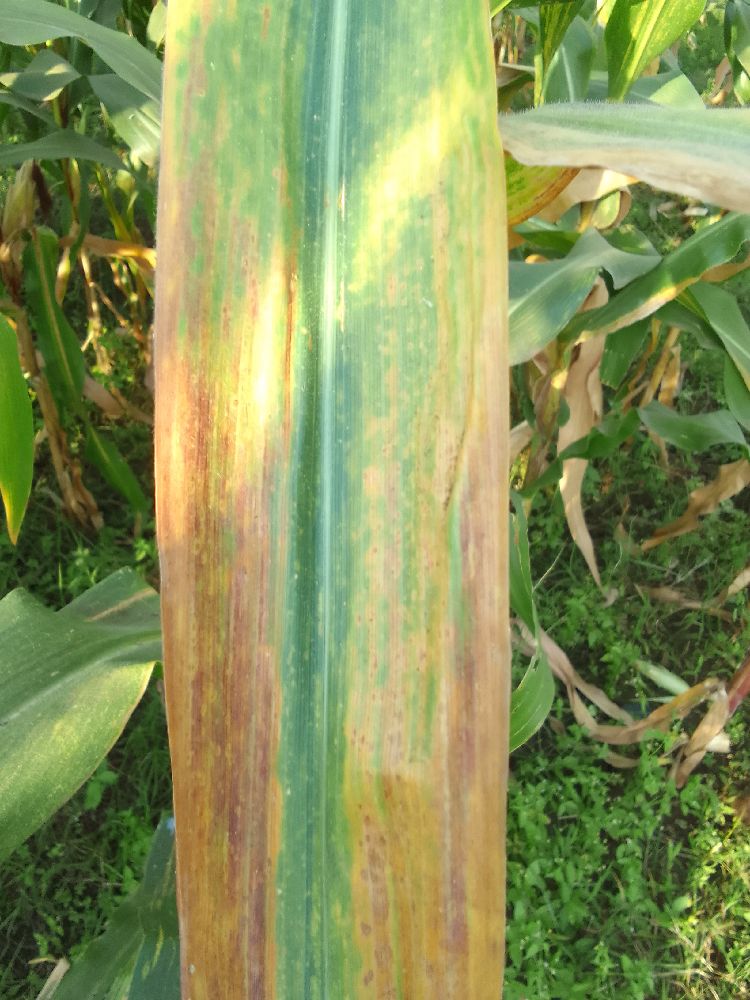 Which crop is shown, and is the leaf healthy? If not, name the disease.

maize, maize lethal necrosis
